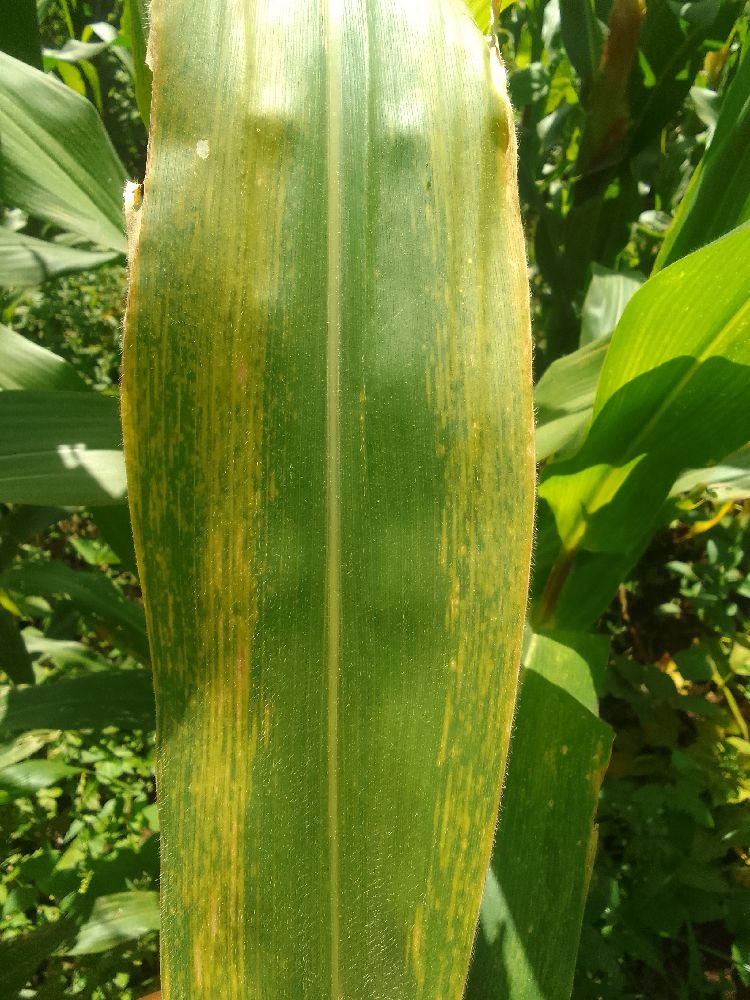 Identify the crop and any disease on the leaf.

maize, maize lethal necrosis
